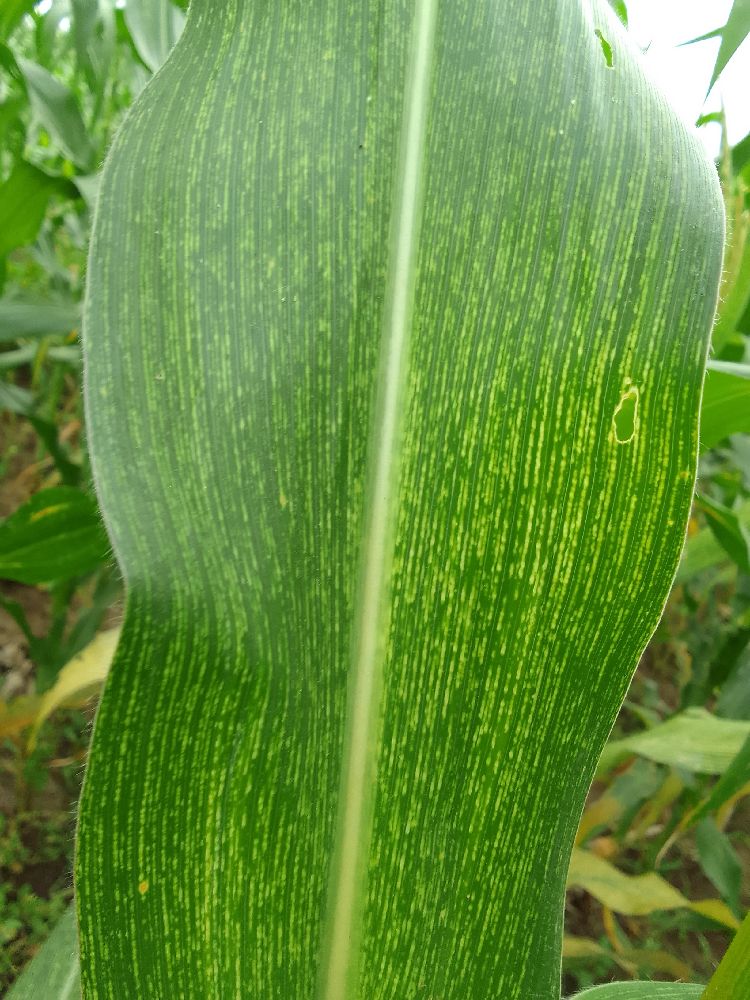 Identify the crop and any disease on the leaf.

common bean, healthy
